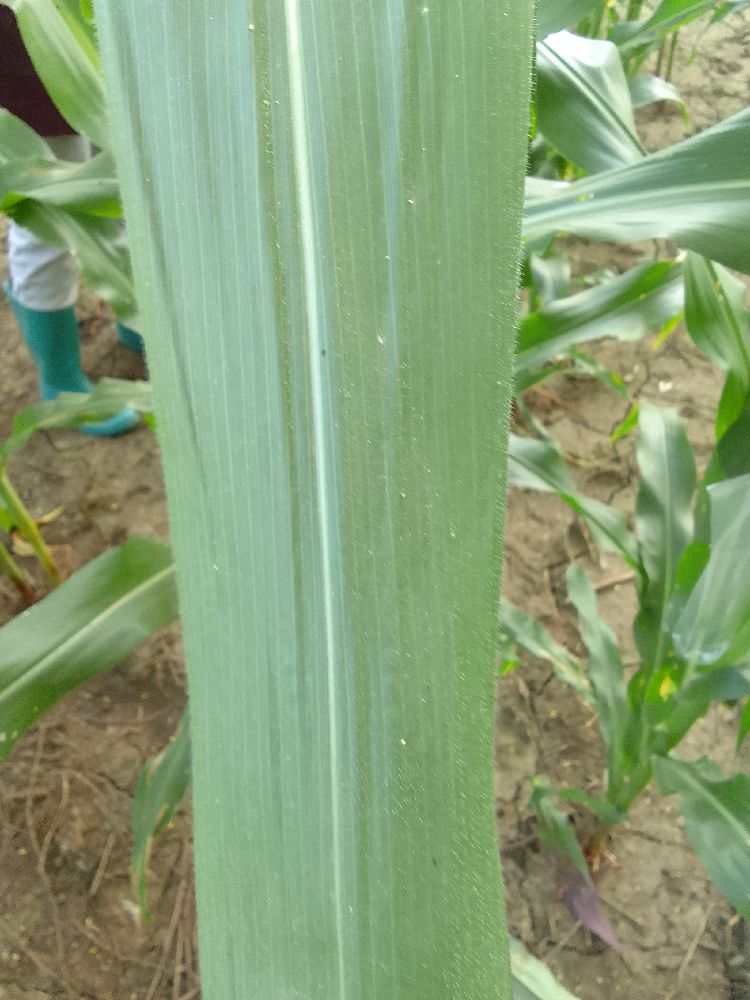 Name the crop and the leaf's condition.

maize, healthy
